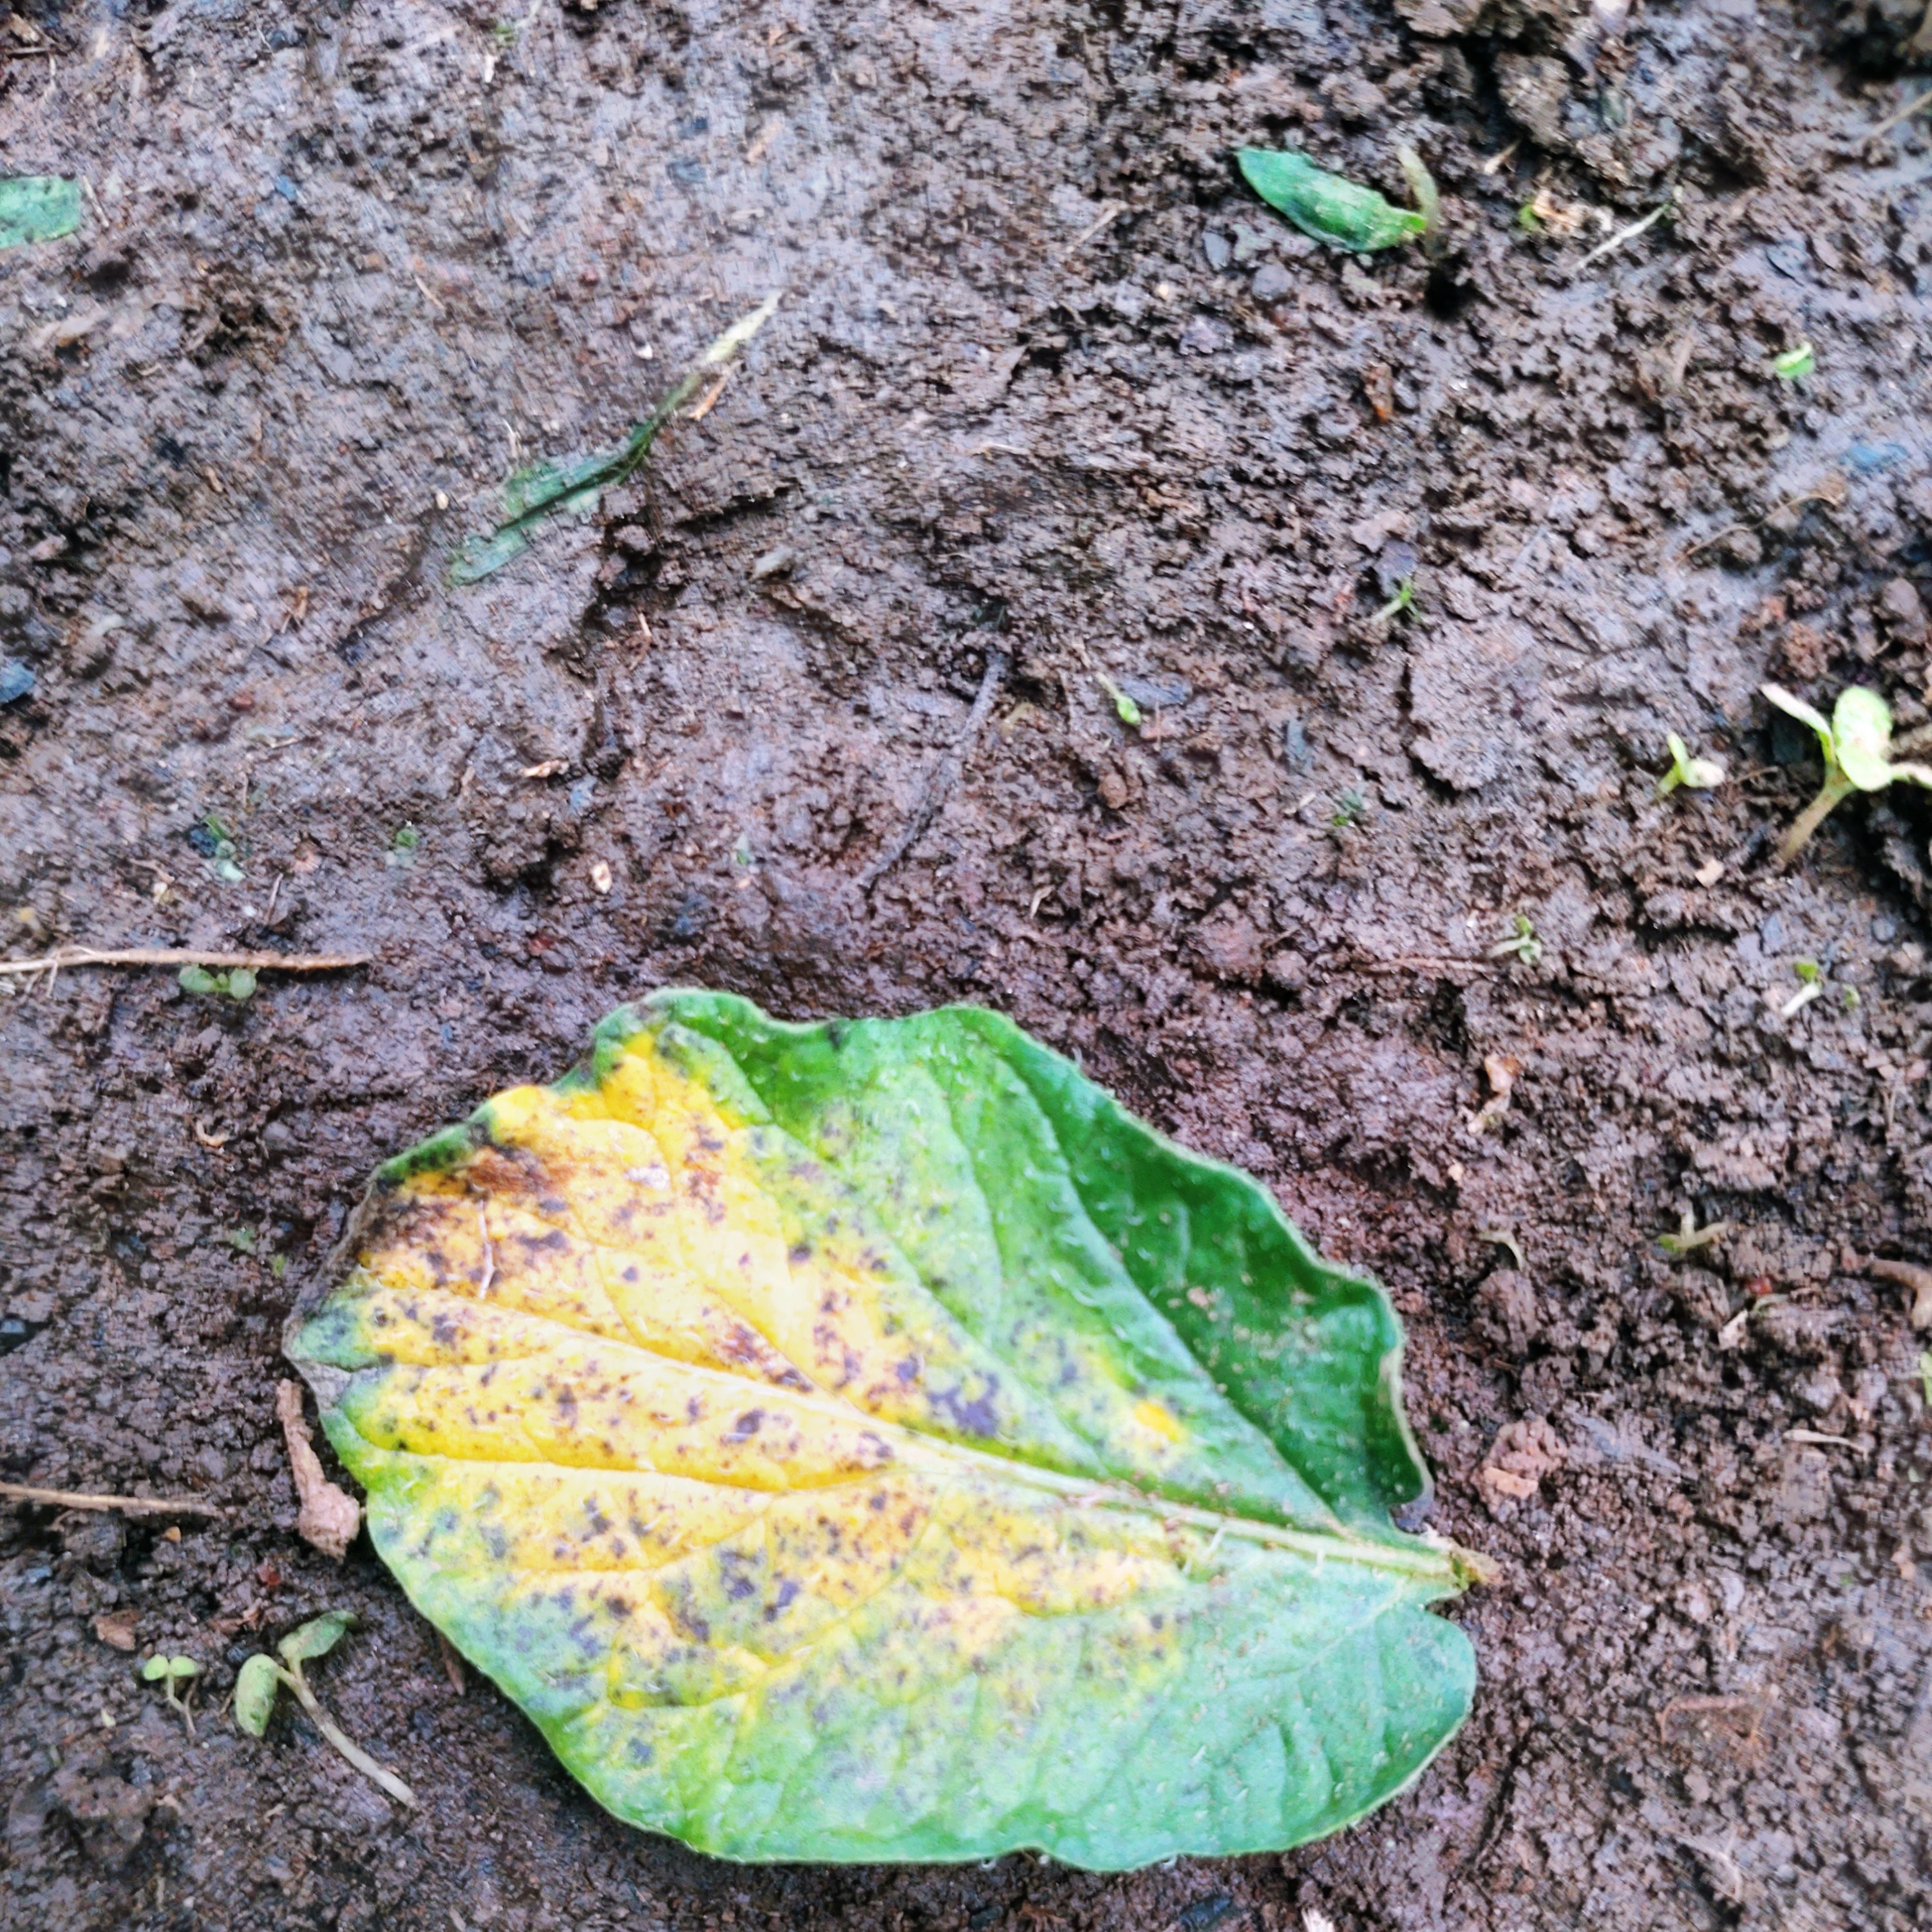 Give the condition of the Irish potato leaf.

late blight
